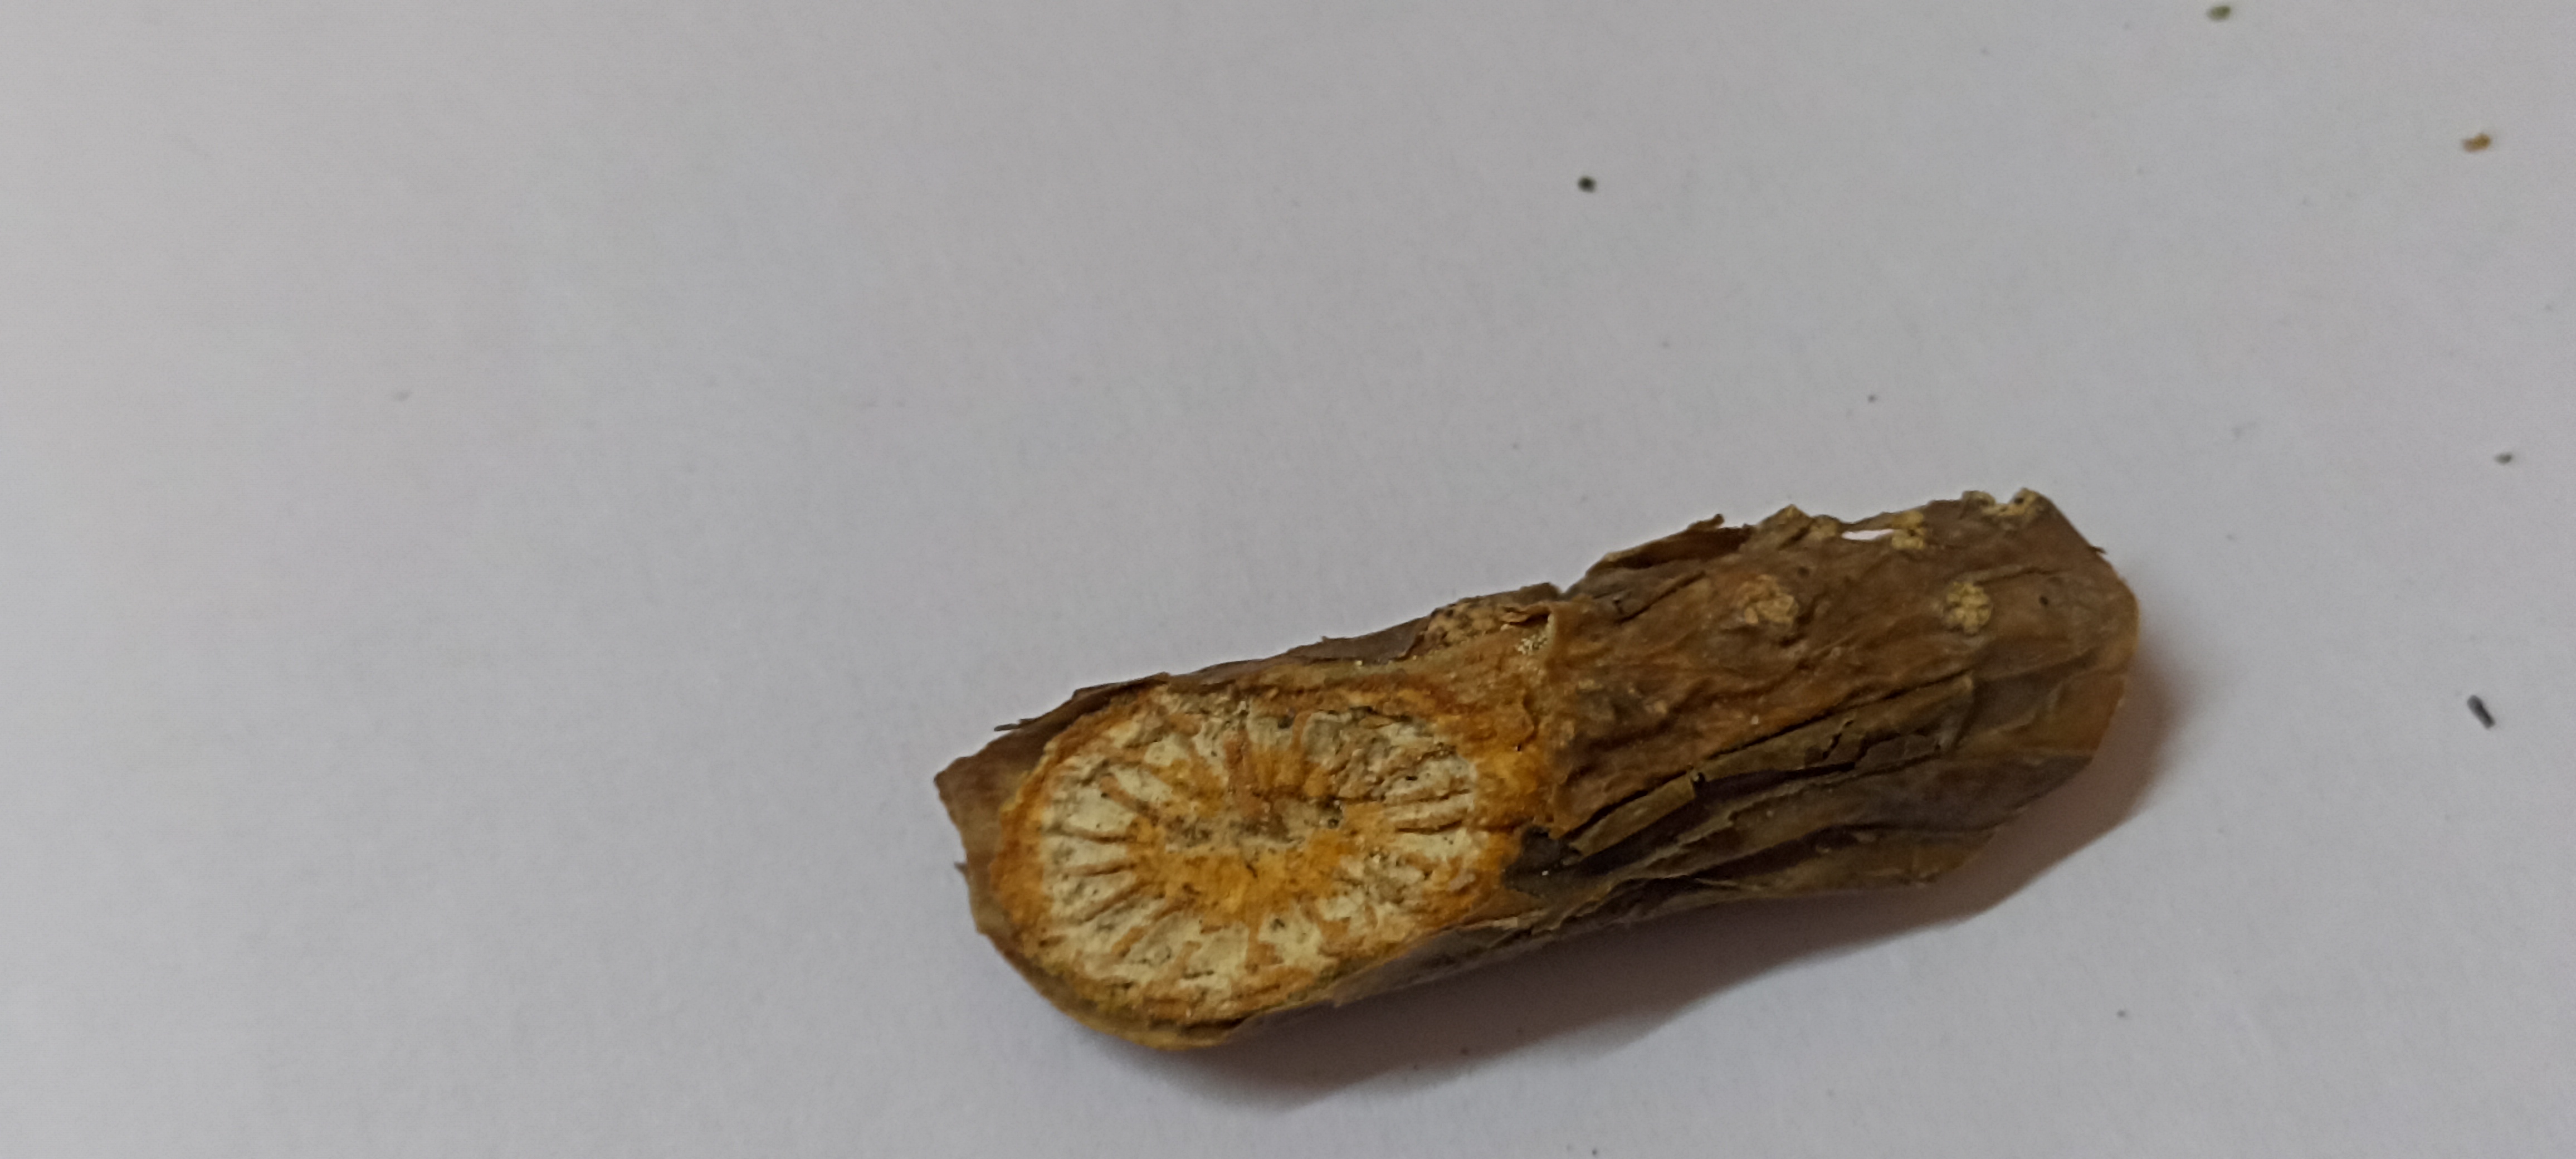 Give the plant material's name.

gulvel
